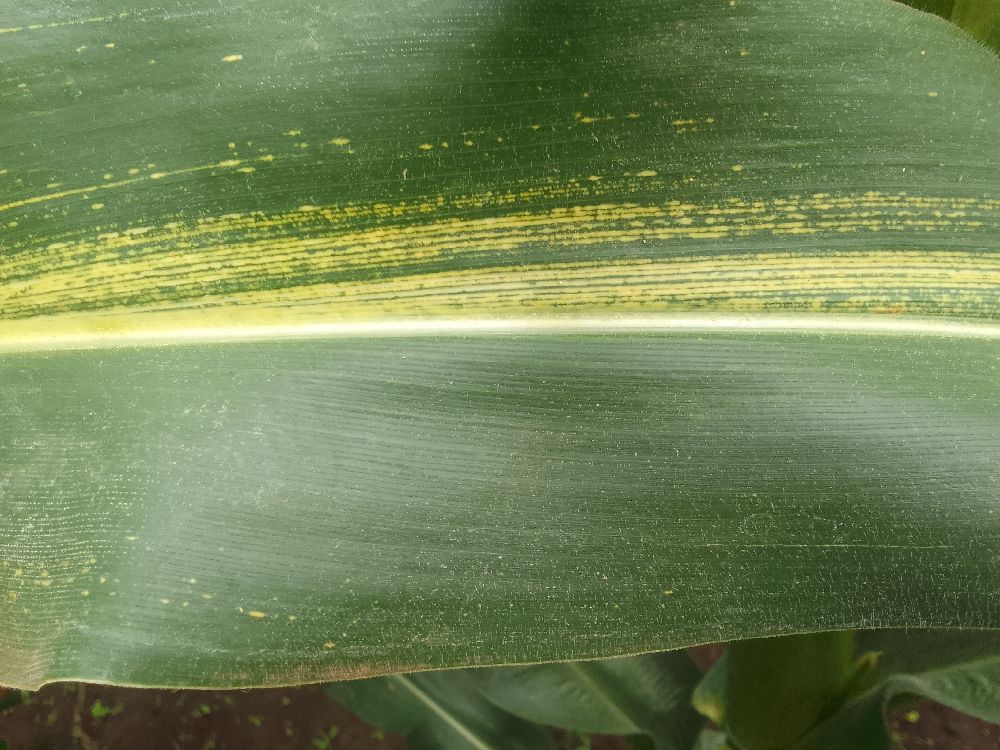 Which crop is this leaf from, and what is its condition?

maize, maize streak virus
